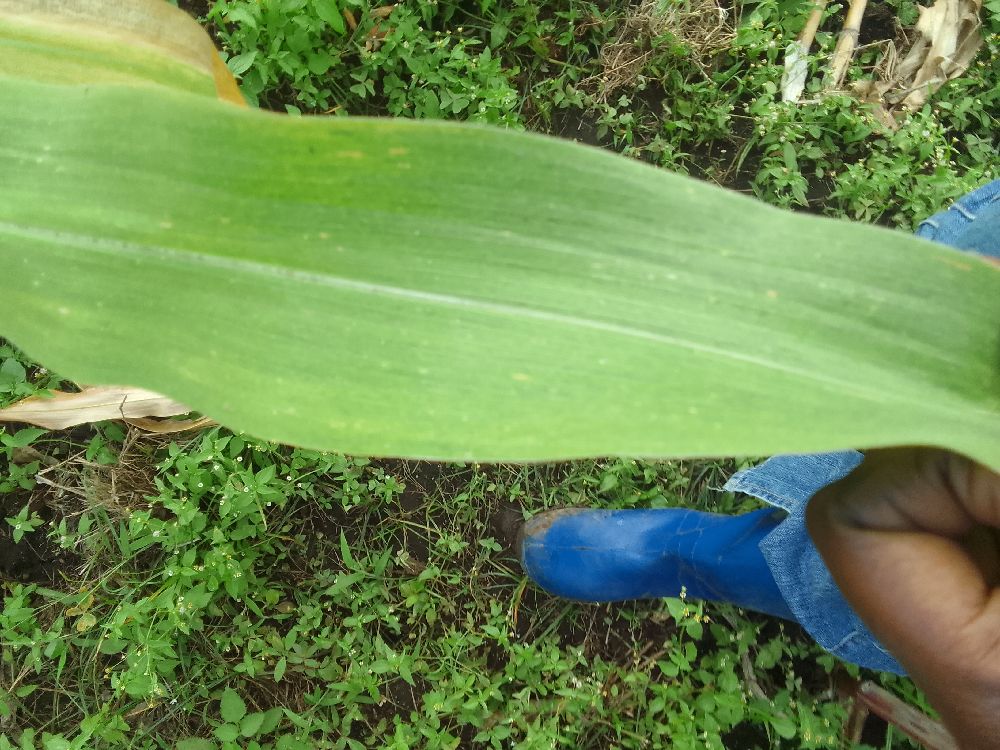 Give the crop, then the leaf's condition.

maize, maize lethal necrosis
